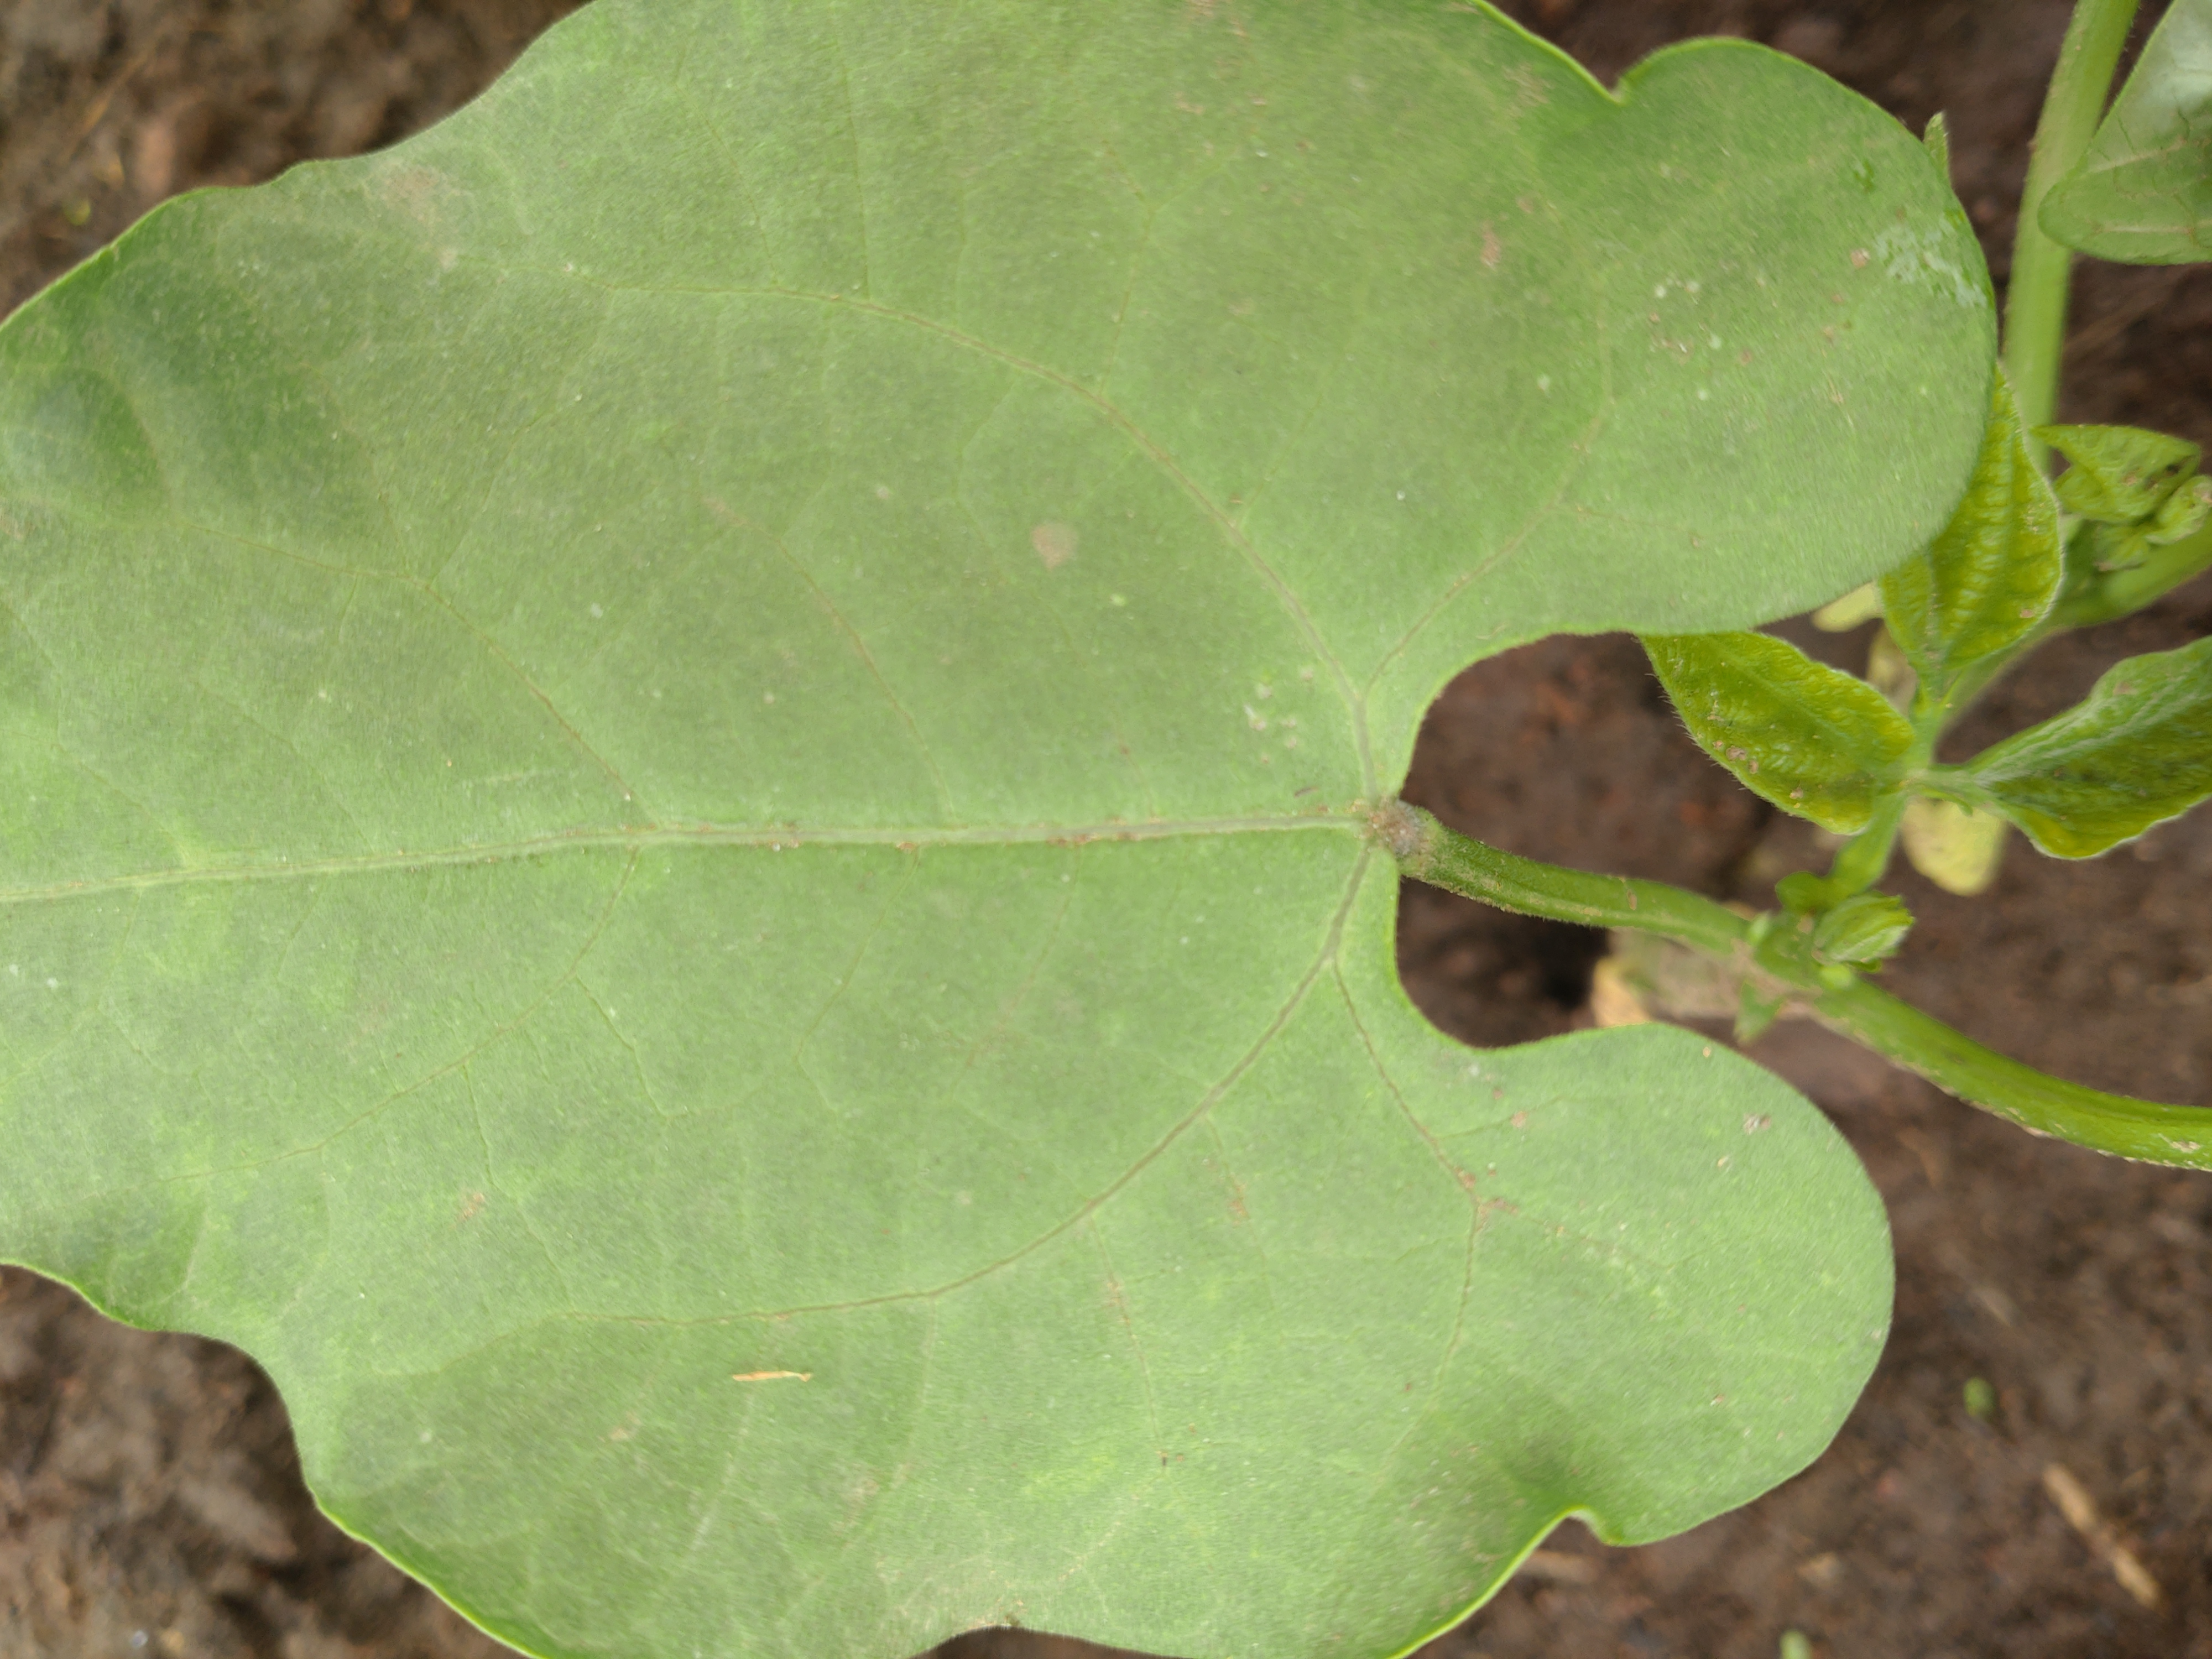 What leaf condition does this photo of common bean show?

healthy
